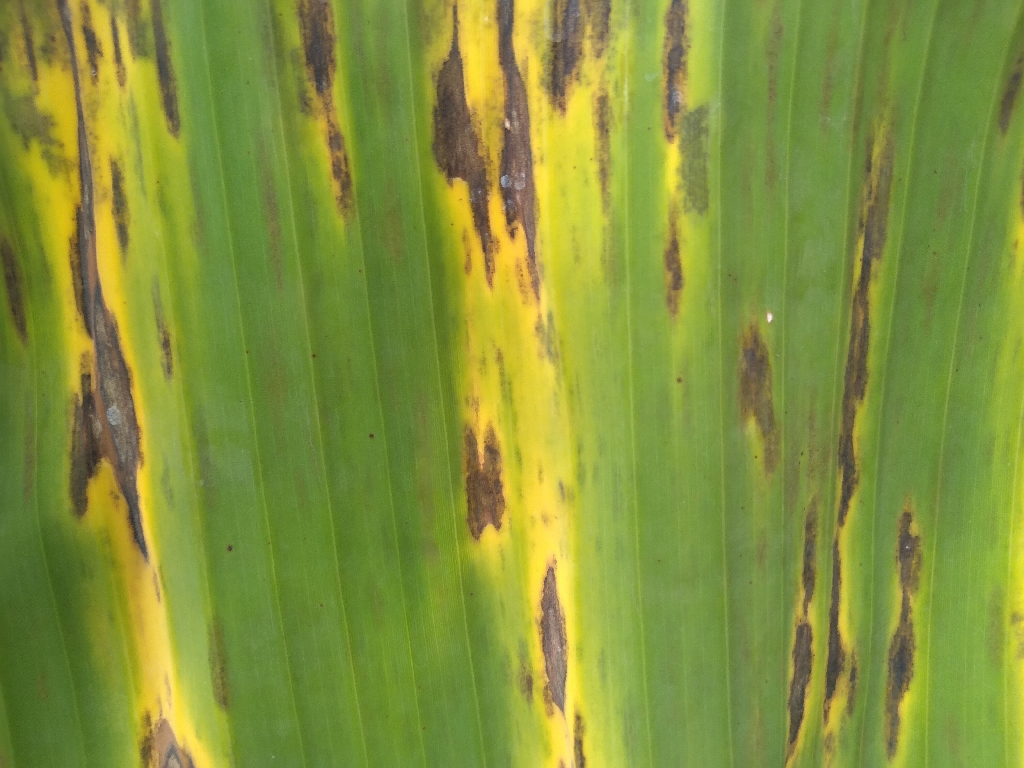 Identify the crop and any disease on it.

banana, black sigatoka
